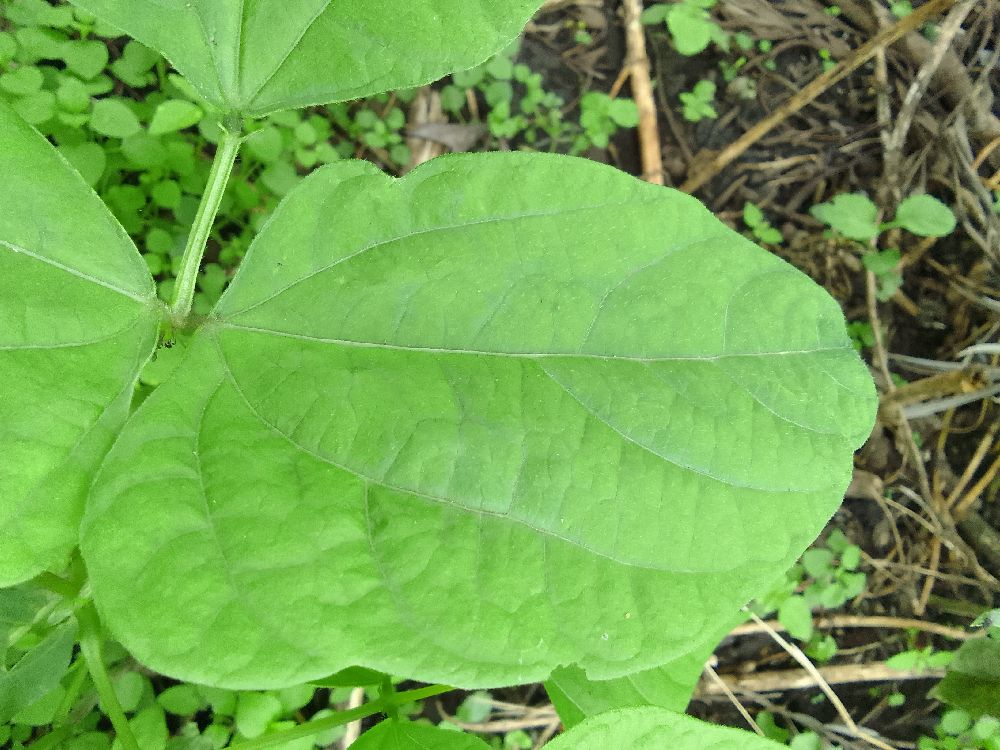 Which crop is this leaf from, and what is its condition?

common bean, healthy
